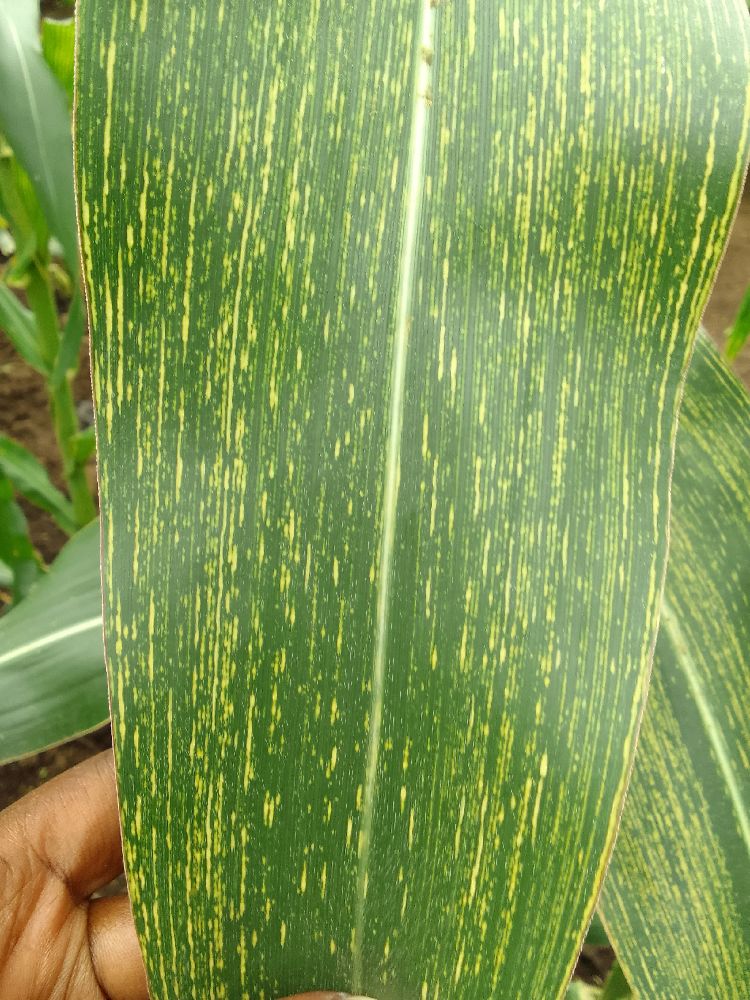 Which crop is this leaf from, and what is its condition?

maize, maize streak virus
